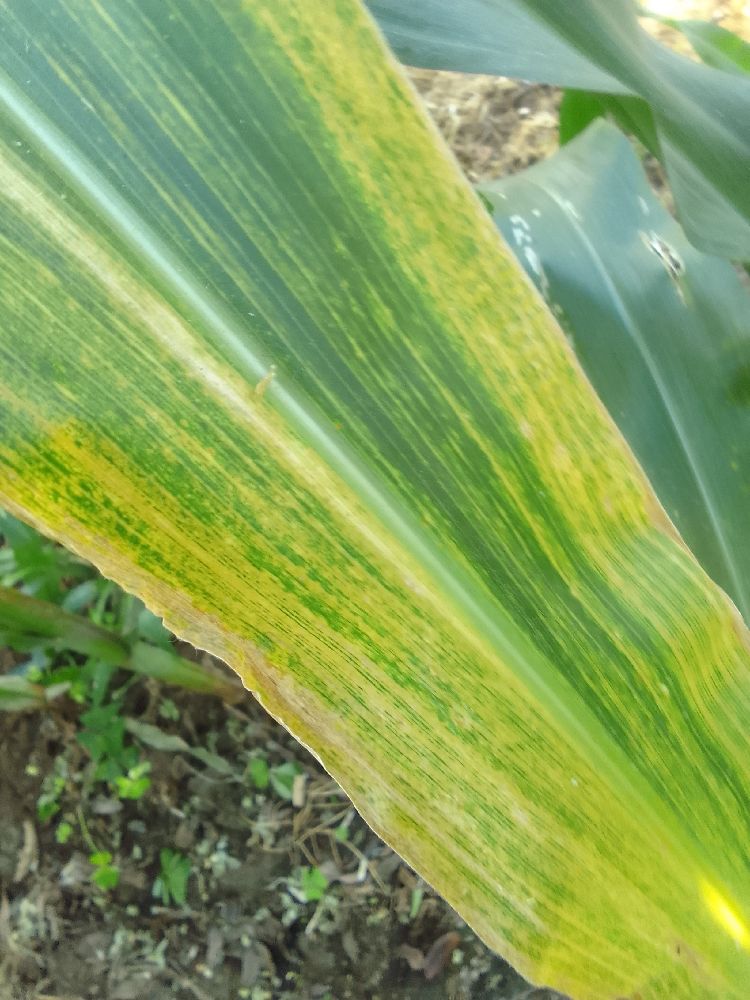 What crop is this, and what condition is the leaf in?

maize, maize lethal necrosis
